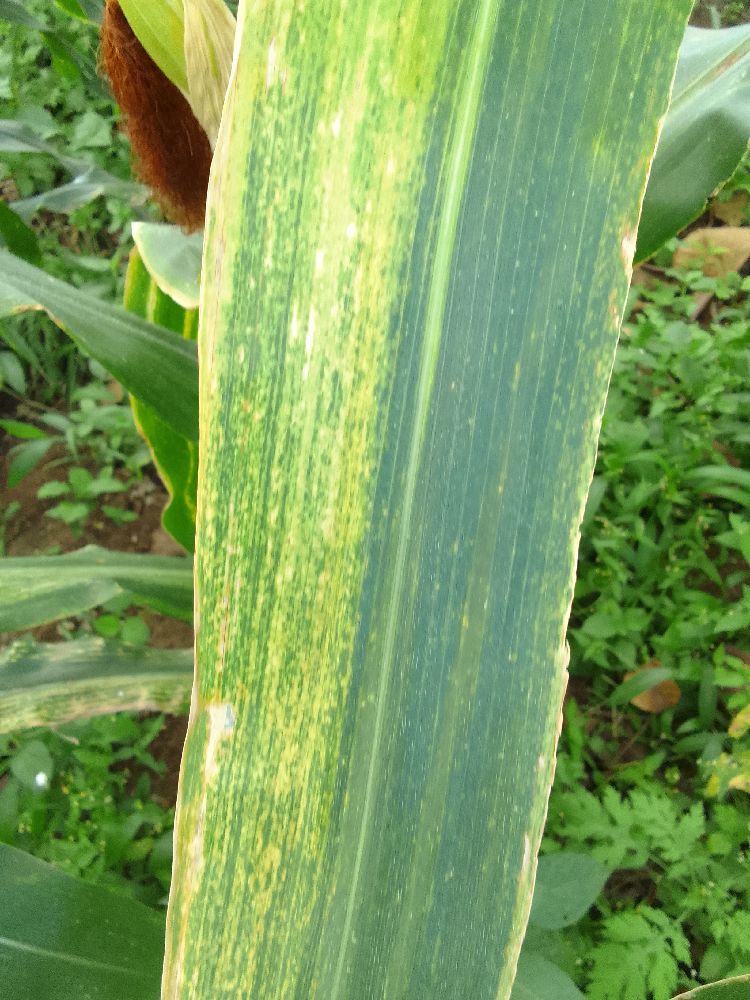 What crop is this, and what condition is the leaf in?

maize, maize lethal necrosis
